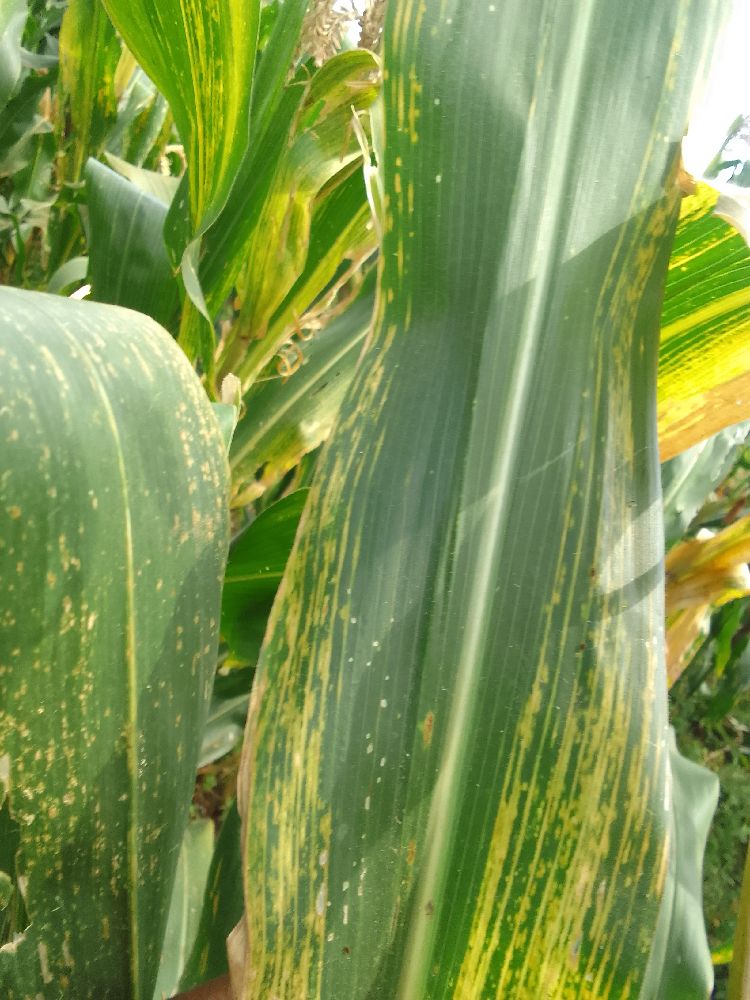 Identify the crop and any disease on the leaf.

maize, maize lethal necrosis
